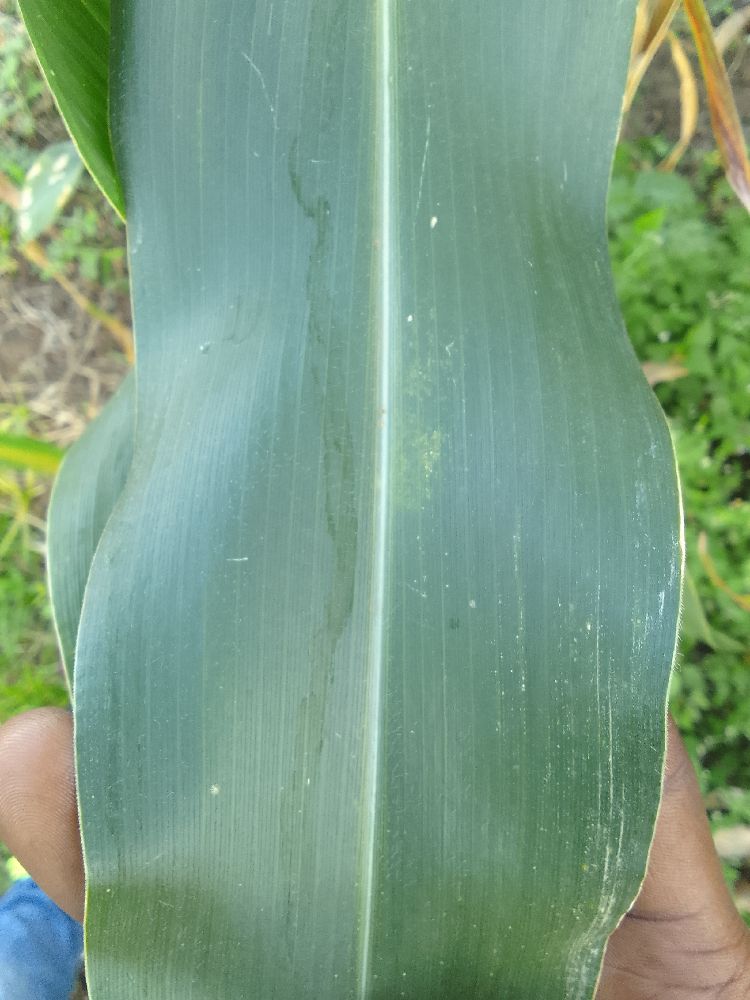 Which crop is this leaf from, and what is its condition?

maize, healthy
